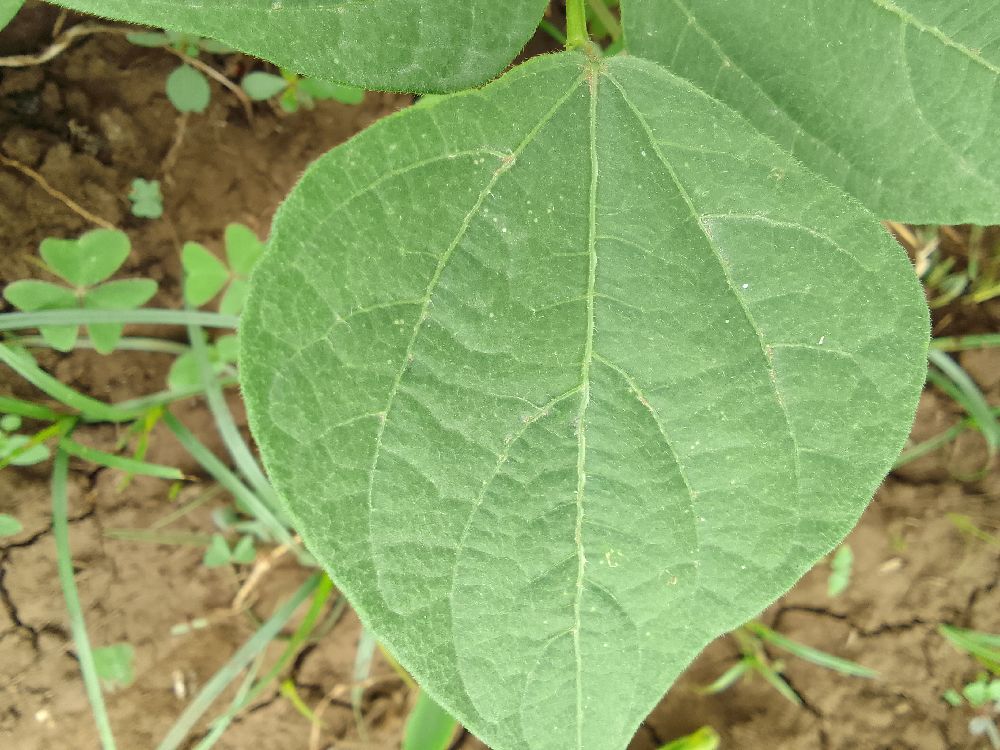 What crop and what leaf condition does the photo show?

common bean, healthy
